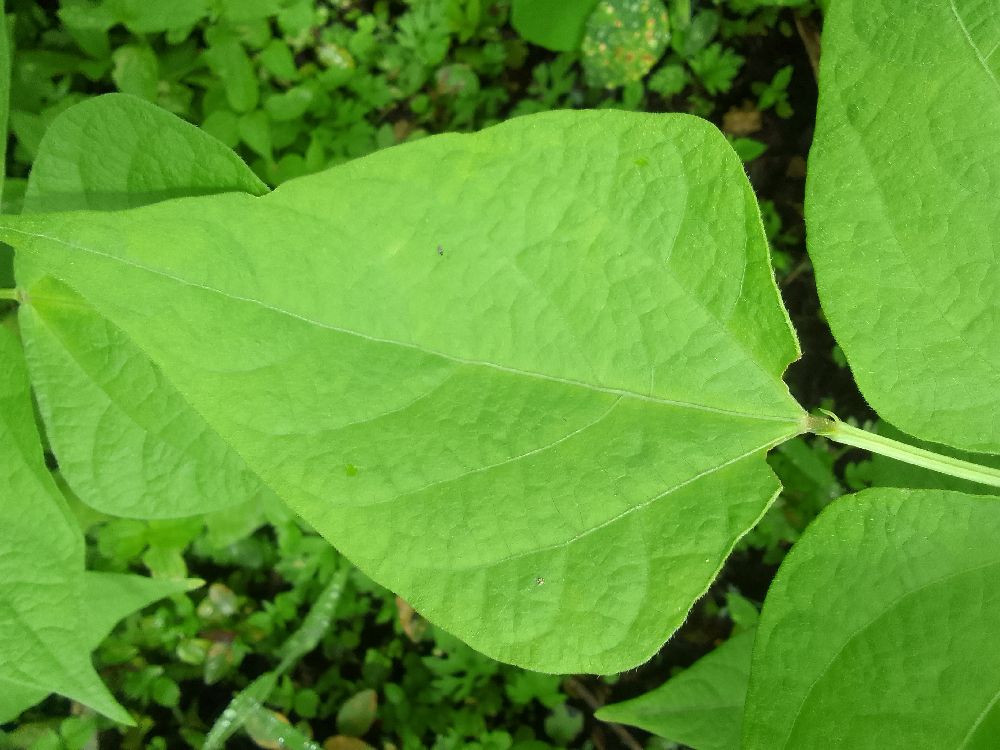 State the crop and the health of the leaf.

common bean, healthy
